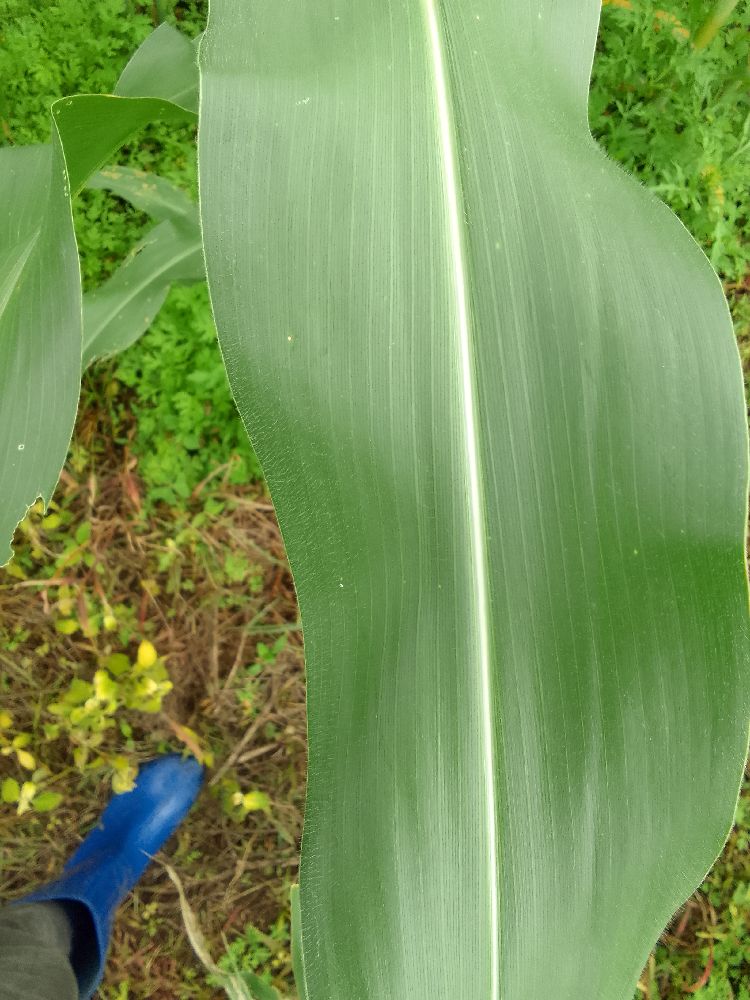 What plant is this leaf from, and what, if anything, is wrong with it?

maize, healthy
